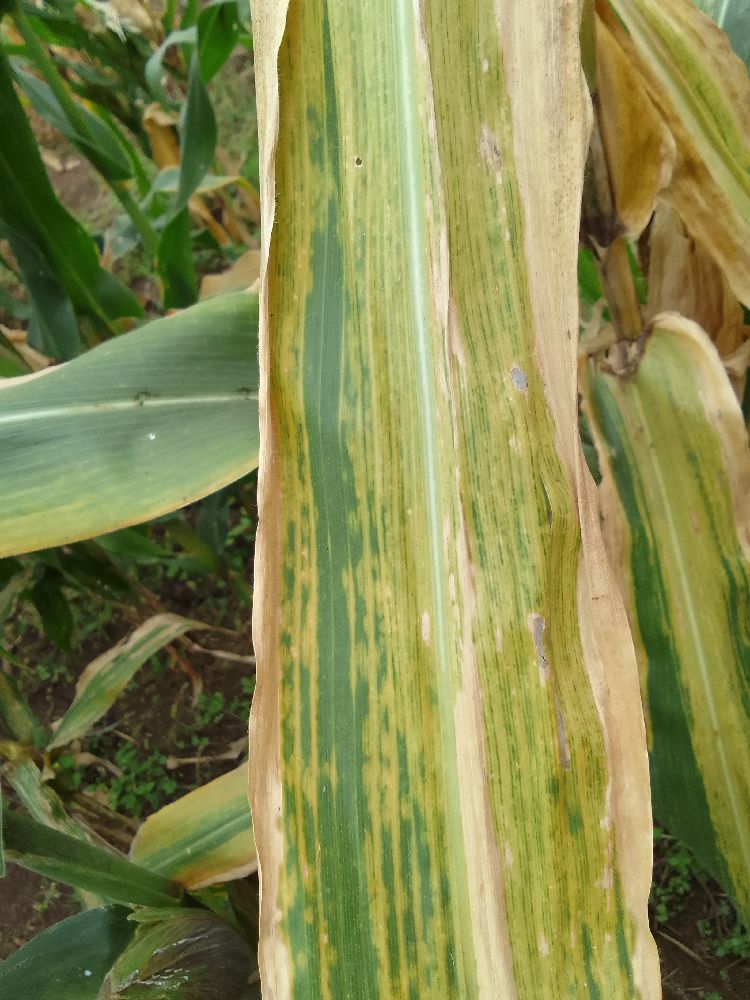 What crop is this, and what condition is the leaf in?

maize, maize lethal necrosis
